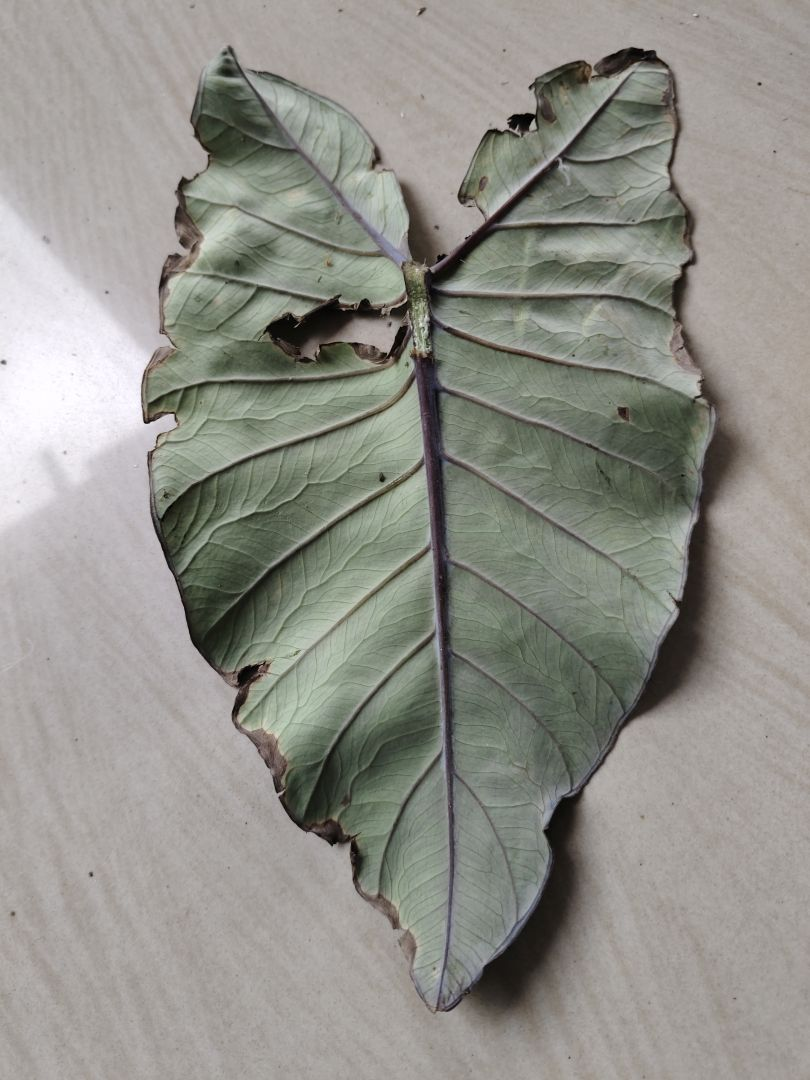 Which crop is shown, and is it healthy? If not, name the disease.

taro, leaf blight
